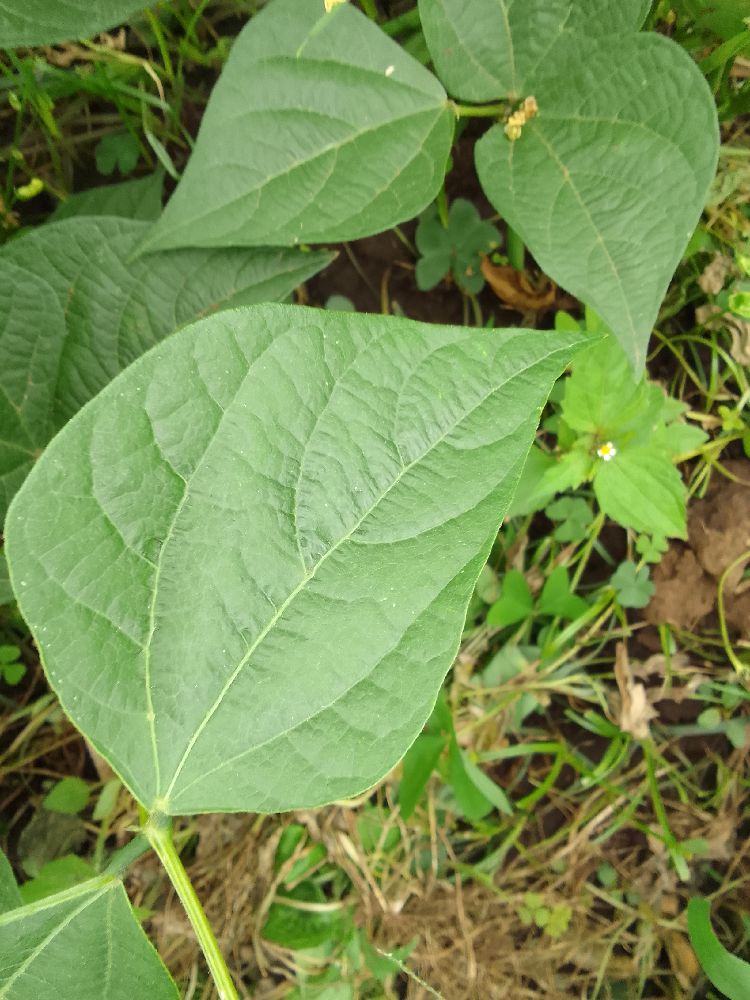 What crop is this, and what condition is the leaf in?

common bean, healthy
